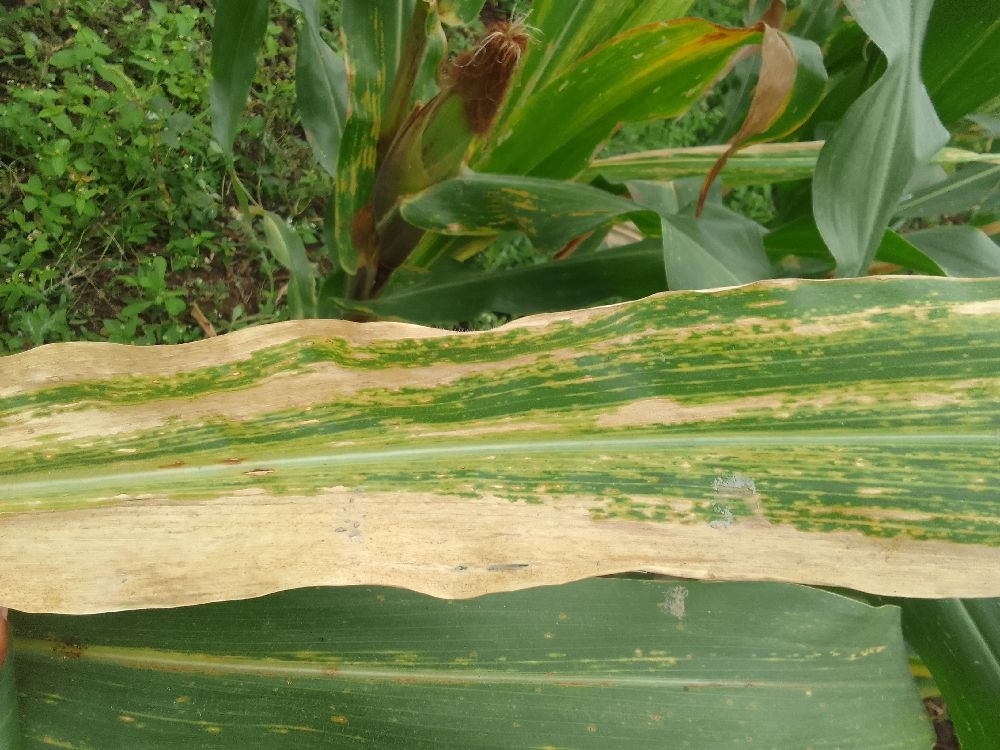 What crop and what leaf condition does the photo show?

maize, maize lethal necrosis
